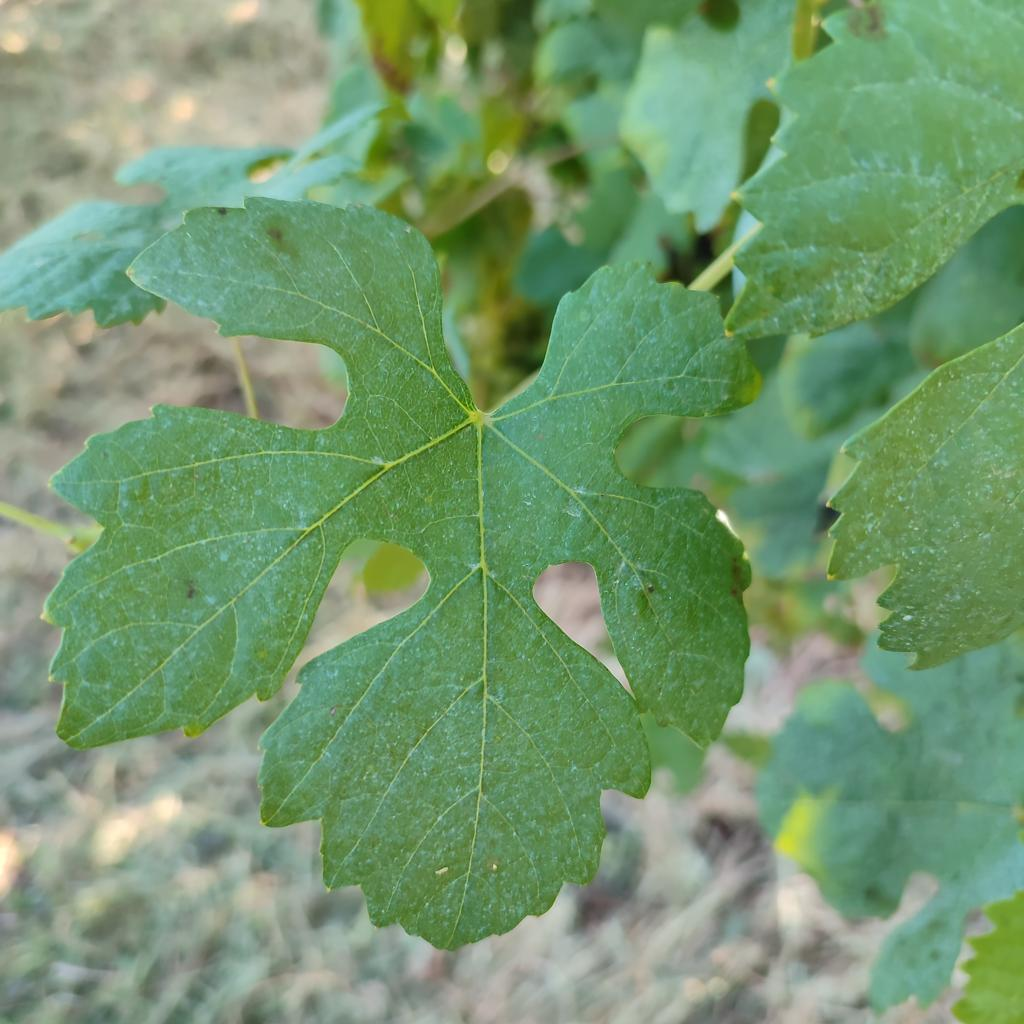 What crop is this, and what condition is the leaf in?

grapevine, healthy
